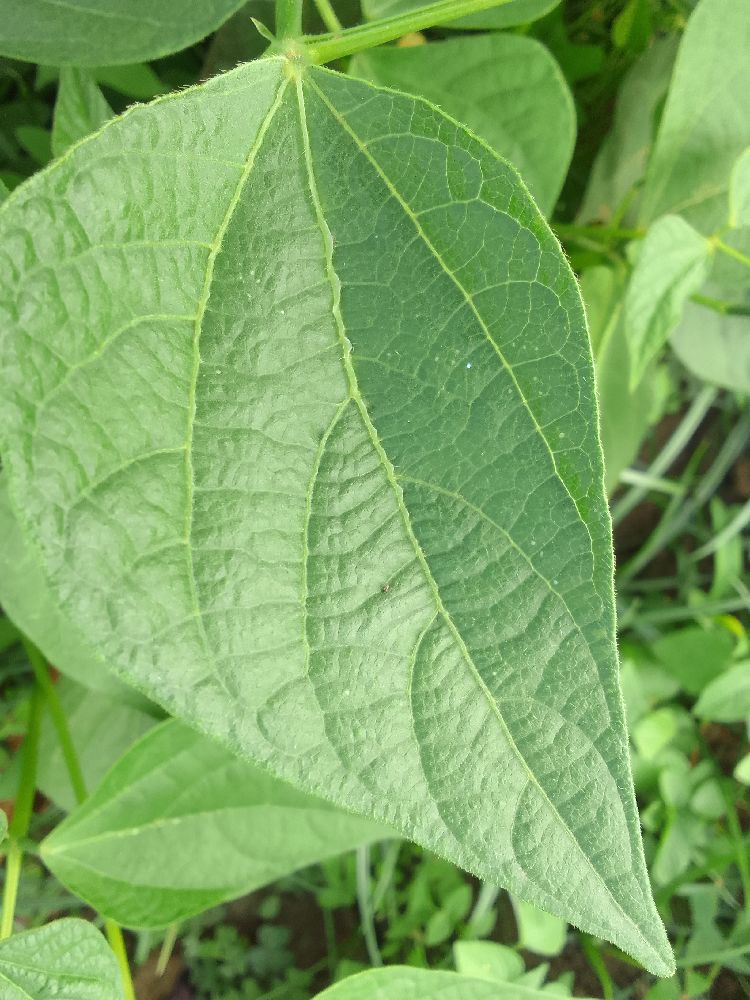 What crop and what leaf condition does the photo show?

common bean, healthy
